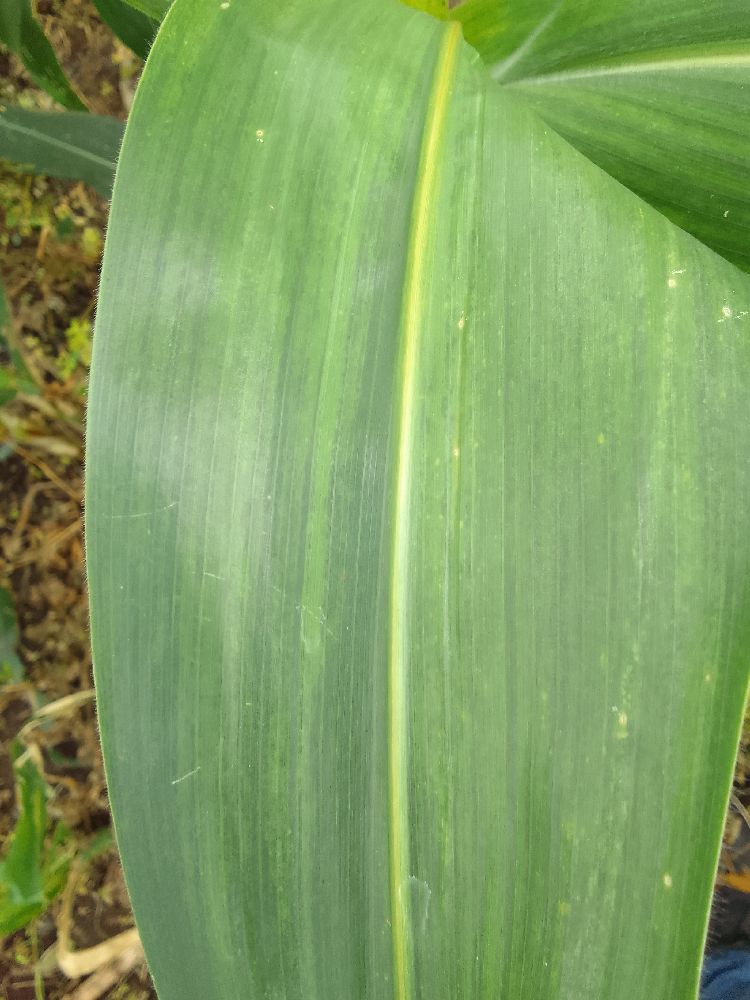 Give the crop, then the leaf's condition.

maize, healthy
